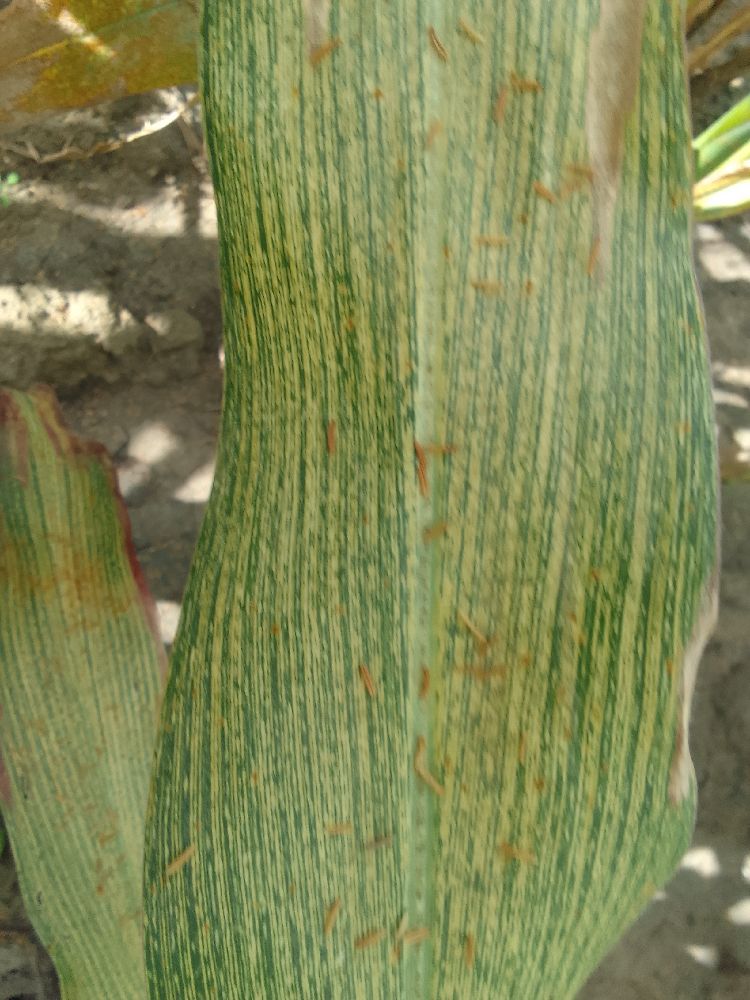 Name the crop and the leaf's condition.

maize, maize streak virus
